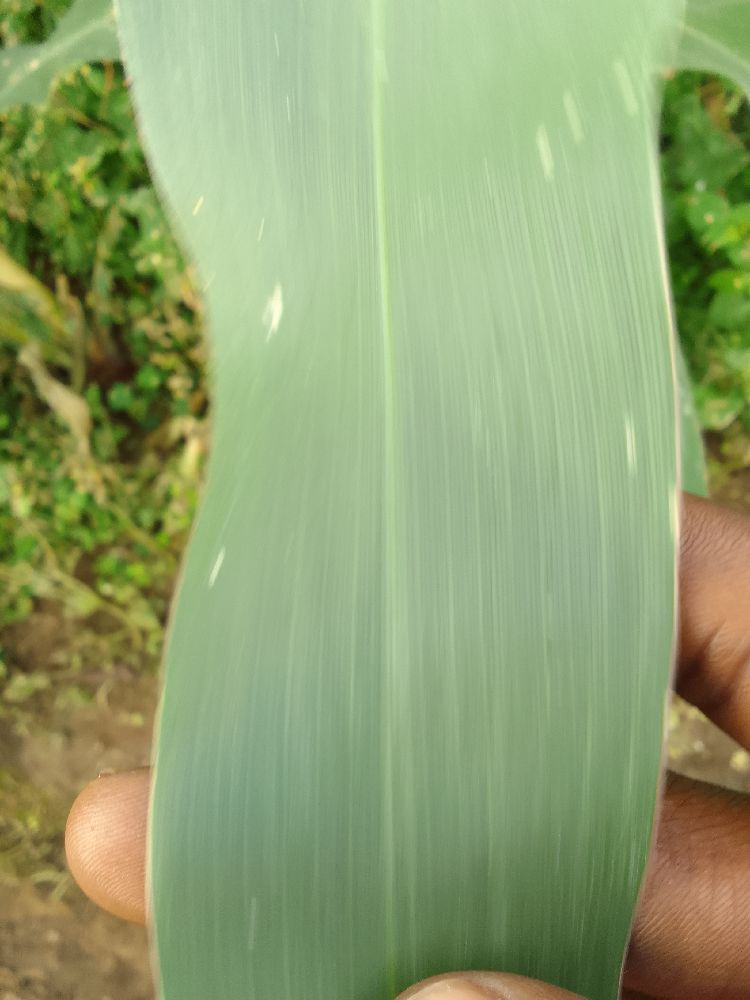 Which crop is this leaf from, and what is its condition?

maize, healthy
